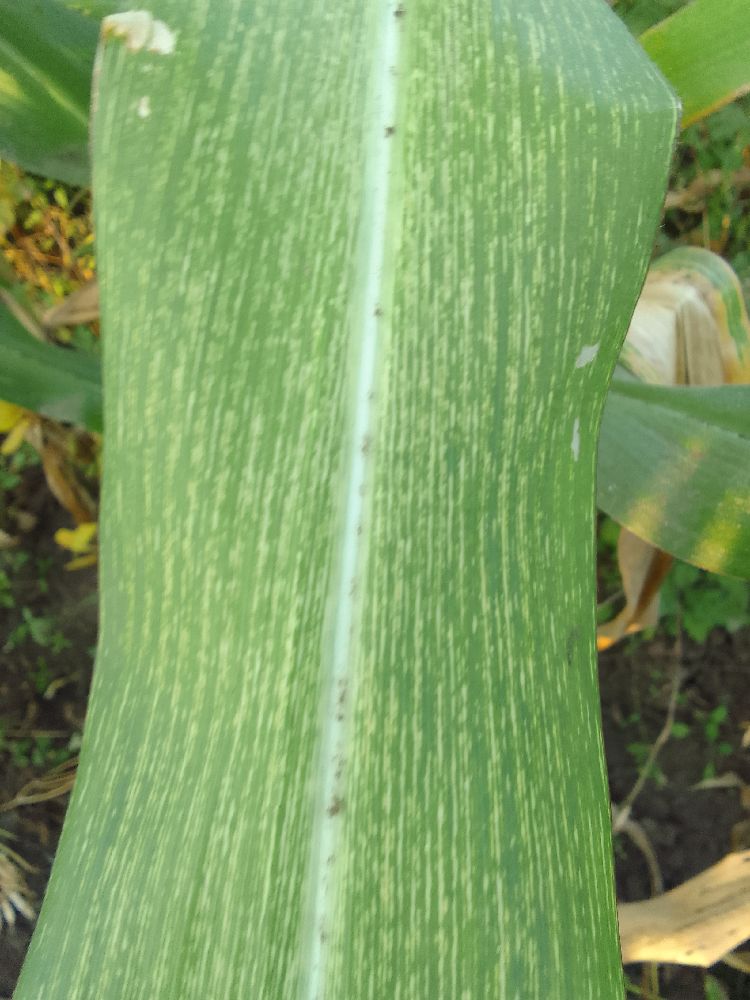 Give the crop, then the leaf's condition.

maize, maize streak virus
